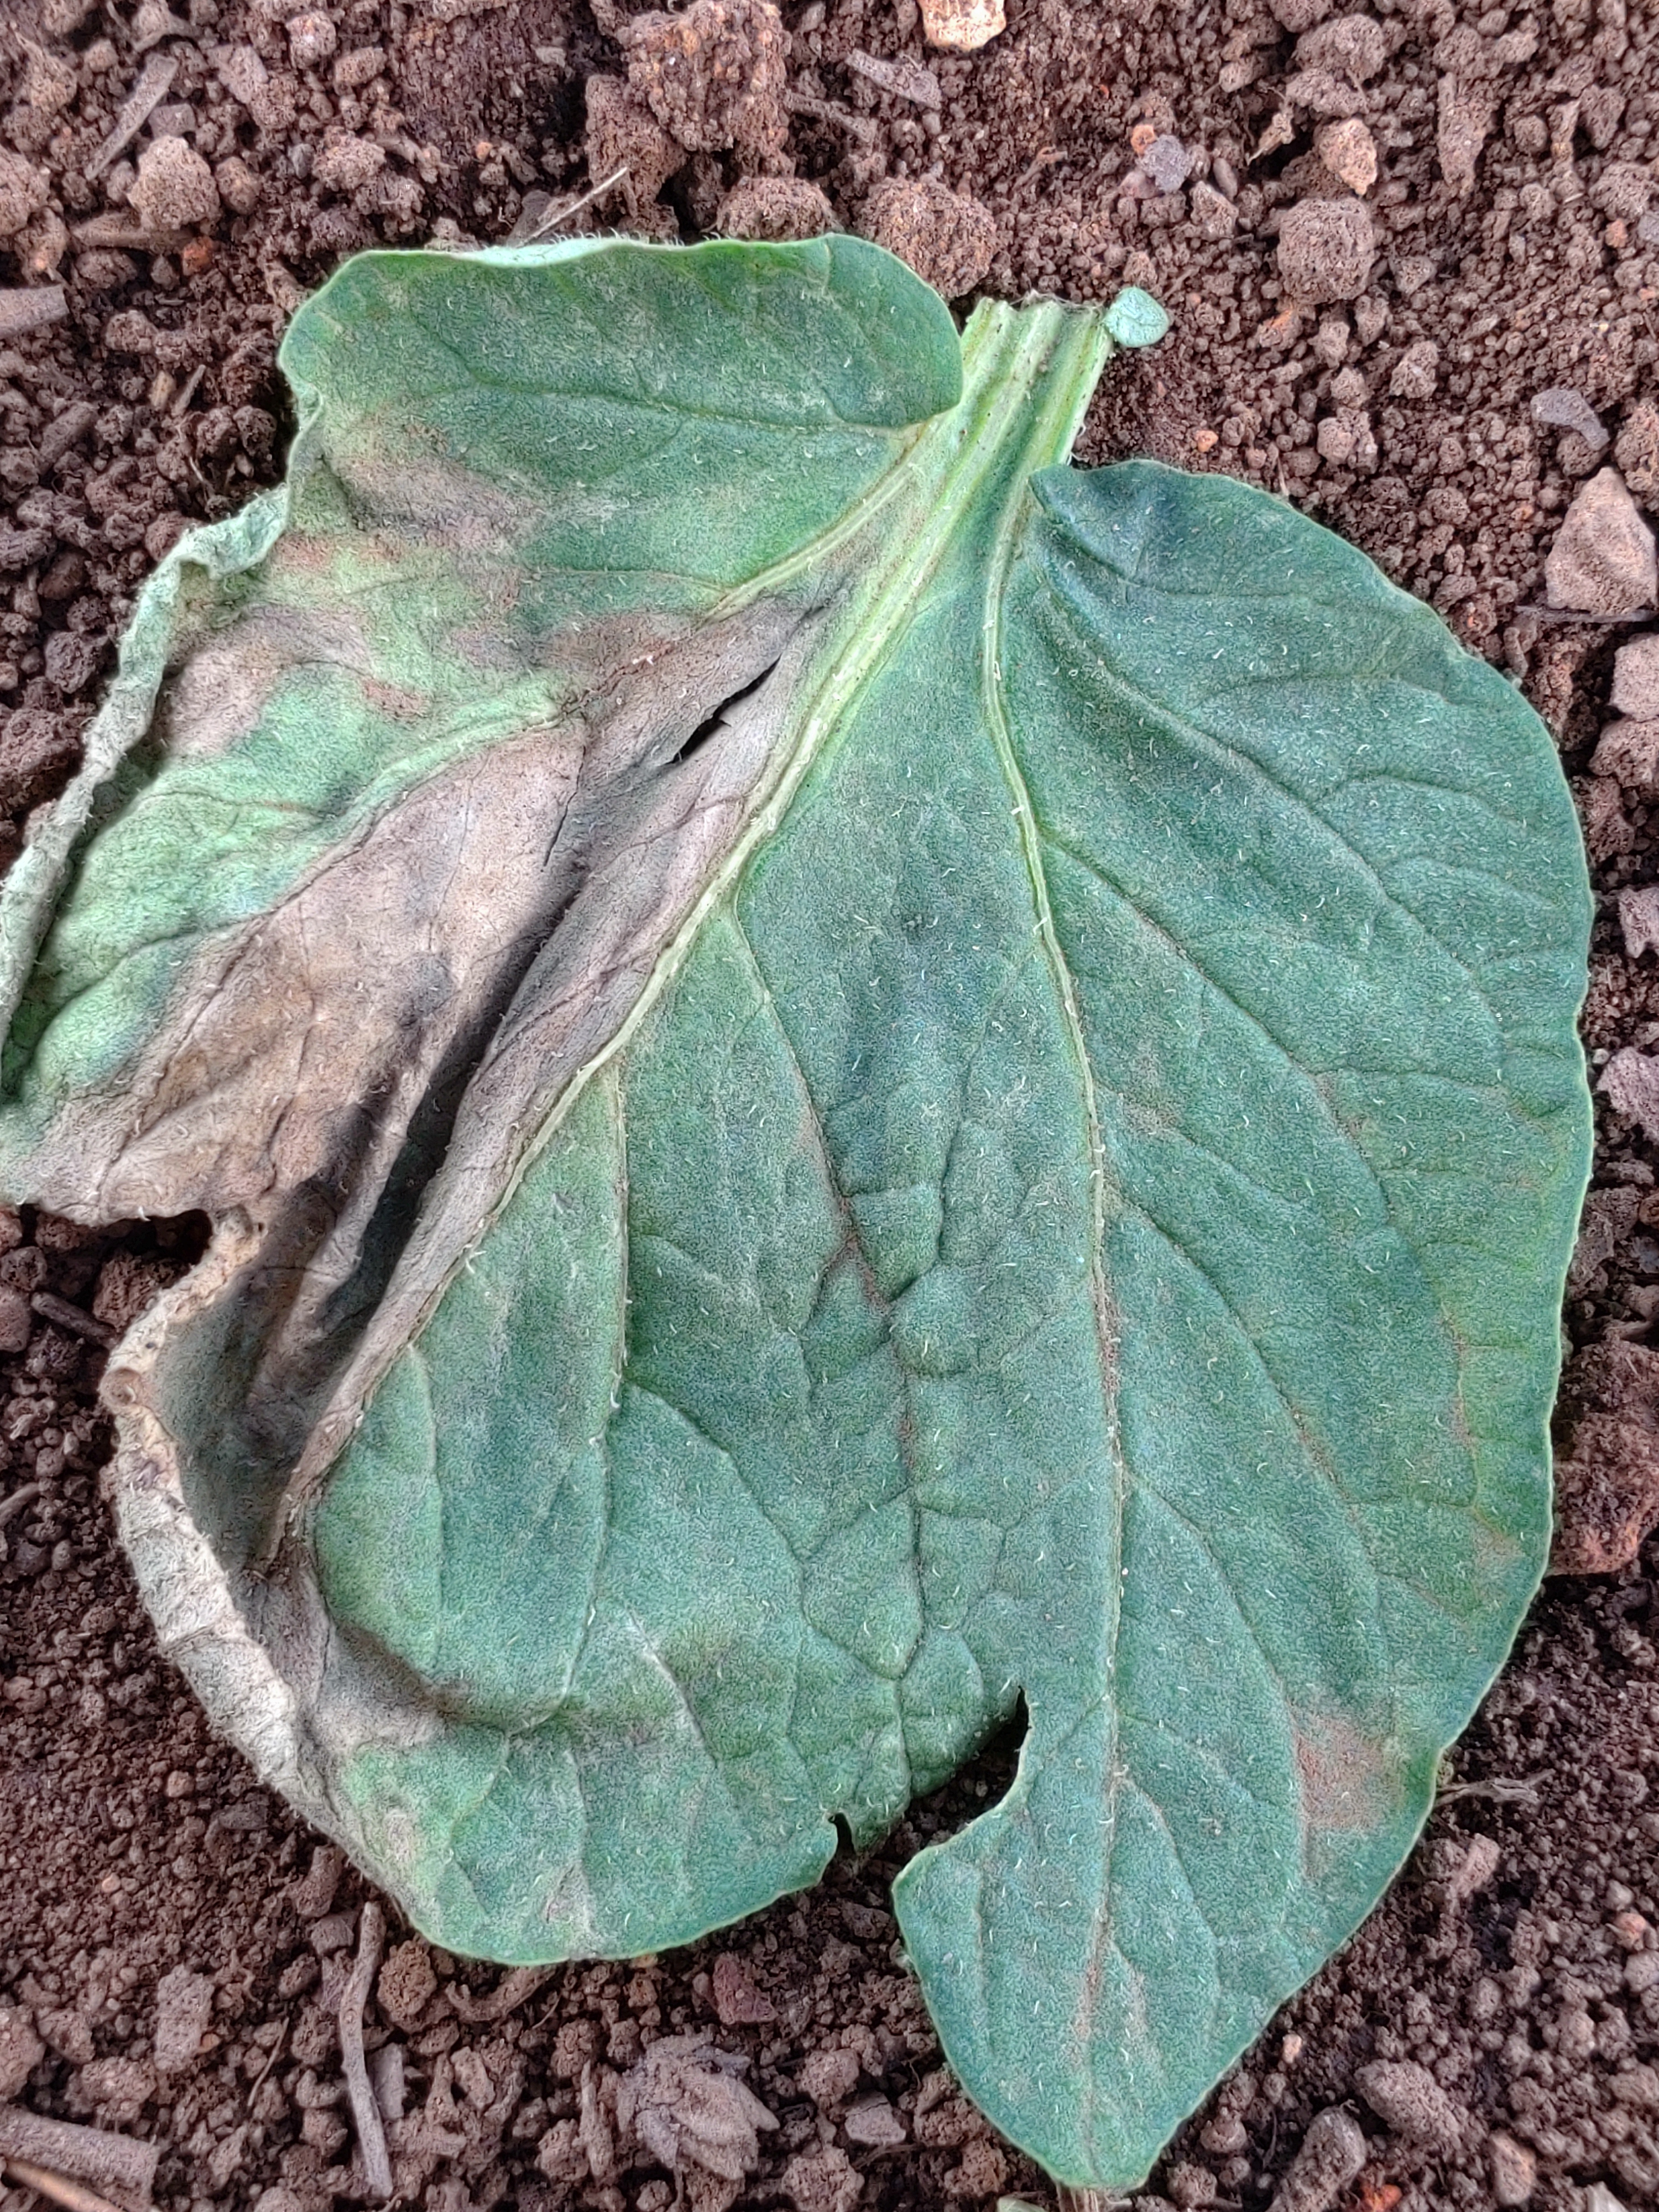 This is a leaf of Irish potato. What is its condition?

early blight
